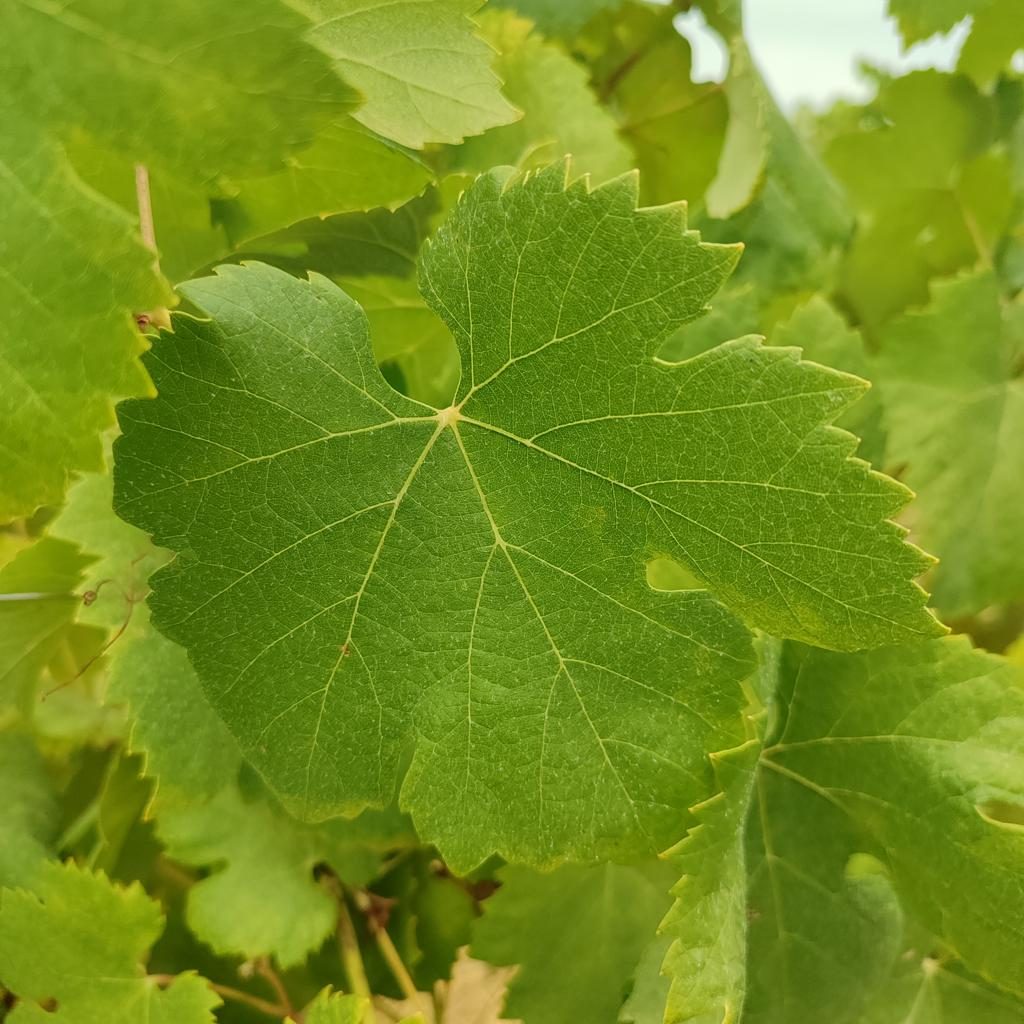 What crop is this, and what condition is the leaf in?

grapevine, healthy
